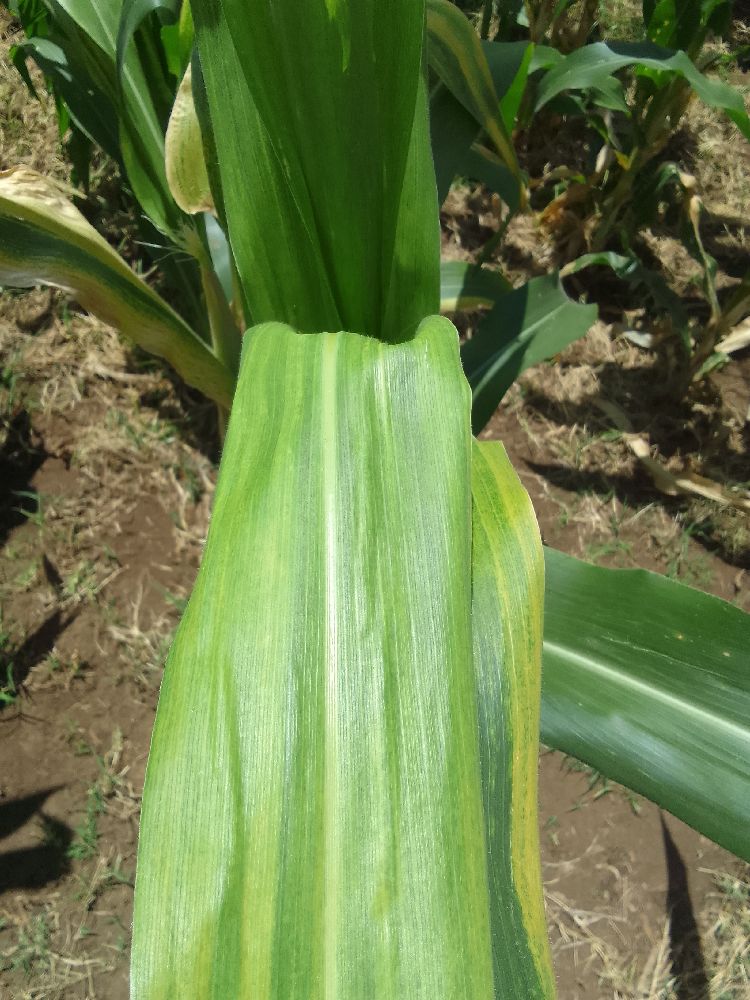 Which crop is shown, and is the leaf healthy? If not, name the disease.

maize, maize lethal necrosis
